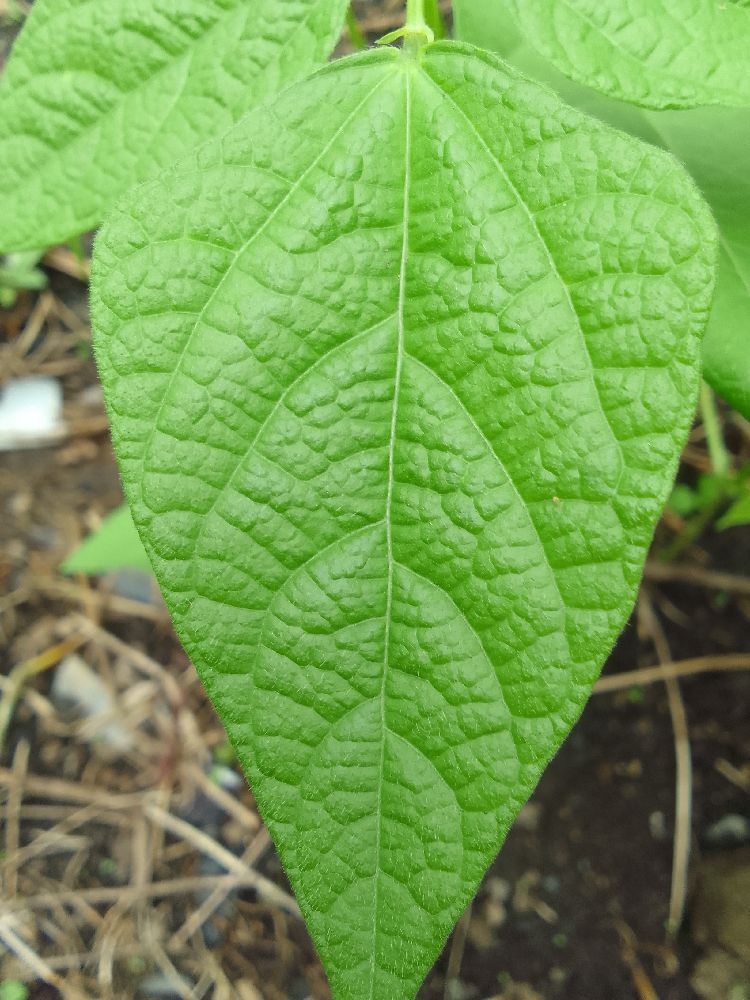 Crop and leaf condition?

common bean, healthy
